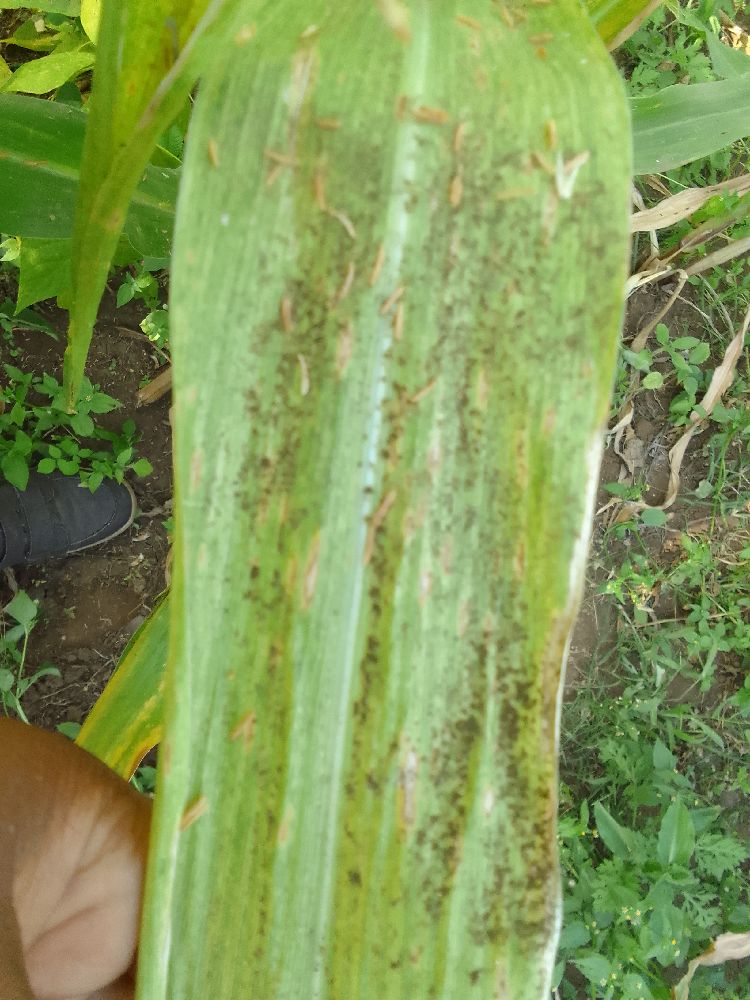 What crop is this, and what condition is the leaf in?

maize, maize lethal necrosis
